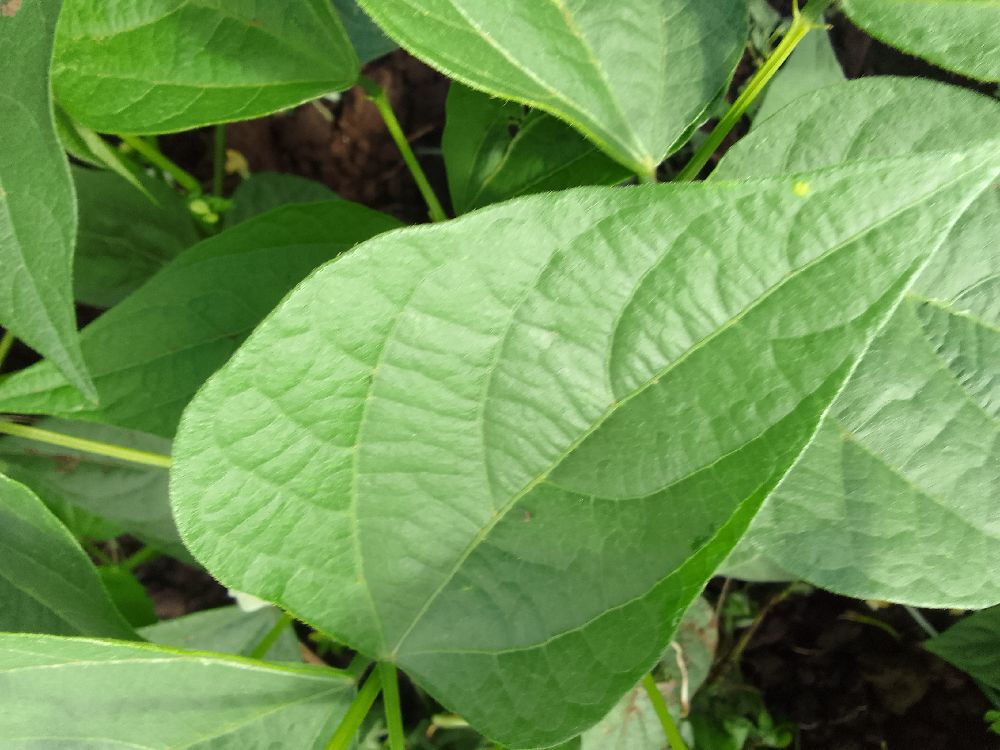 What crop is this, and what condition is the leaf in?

common bean, healthy
